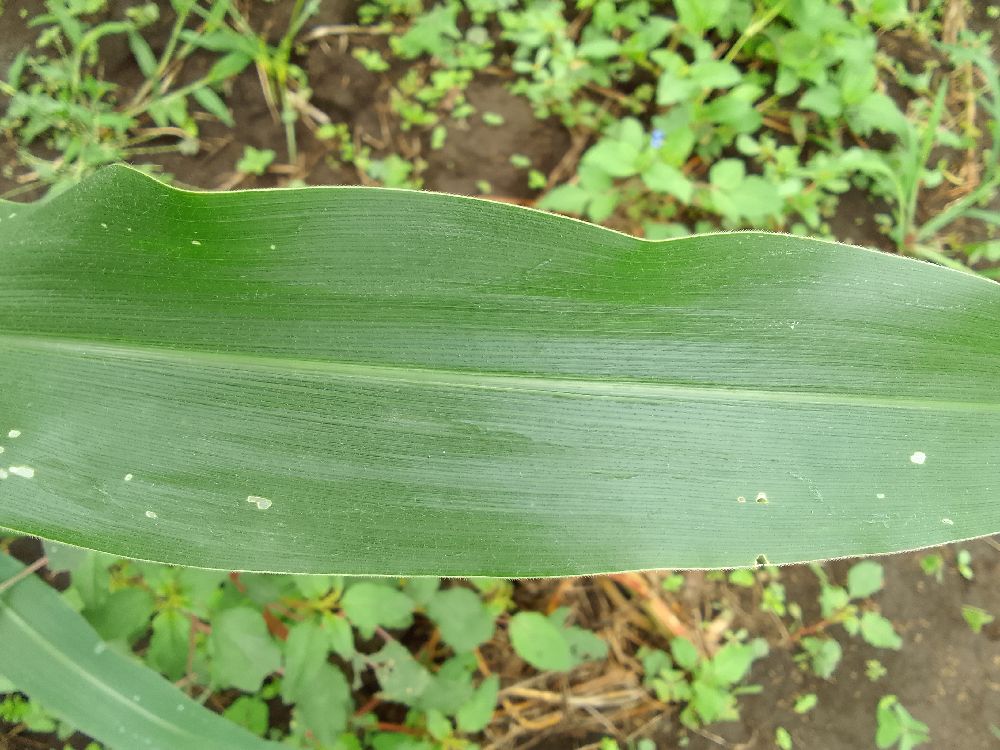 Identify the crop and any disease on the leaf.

maize, healthy
